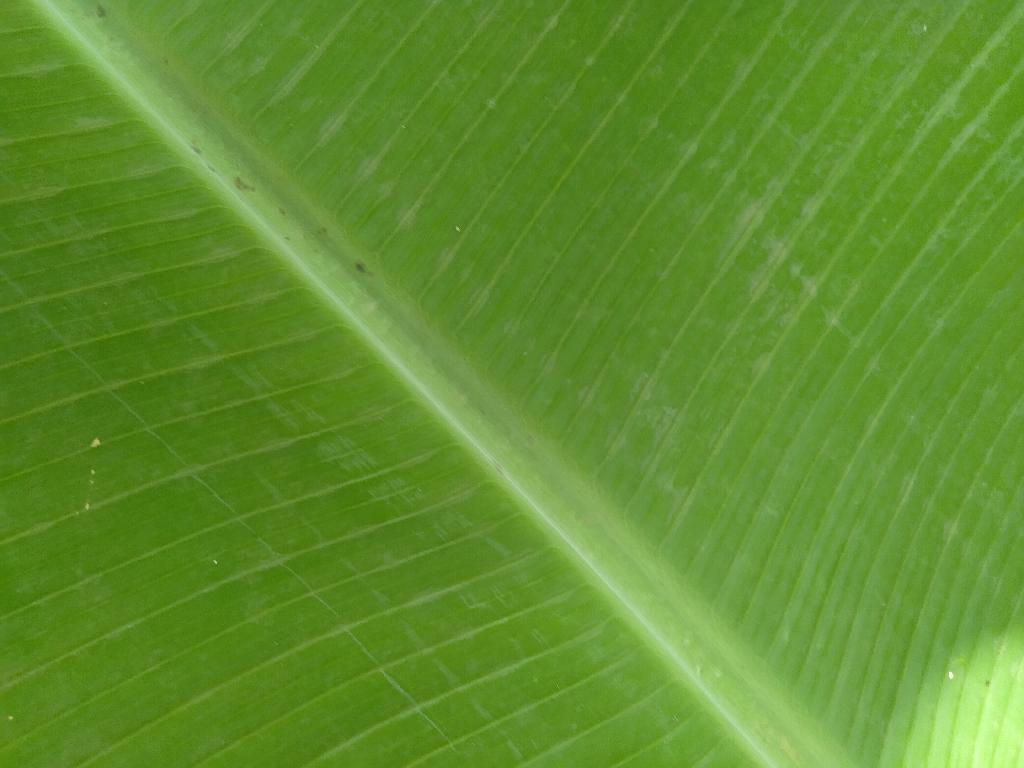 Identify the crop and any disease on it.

banana, healthy
